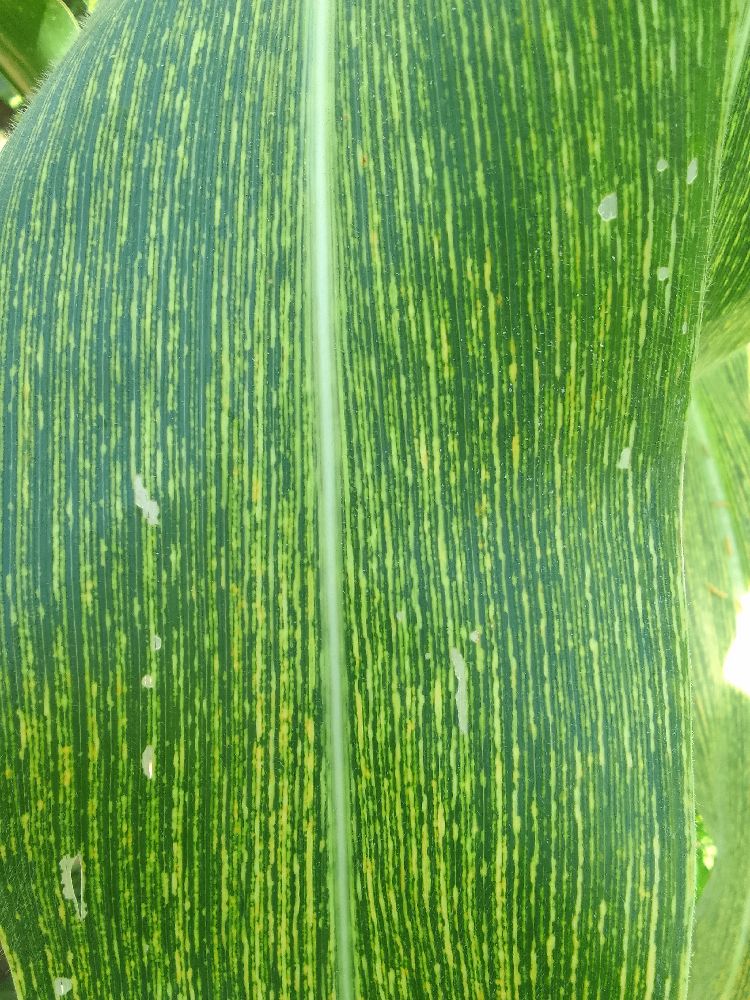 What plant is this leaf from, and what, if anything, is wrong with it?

maize, maize streak virus
